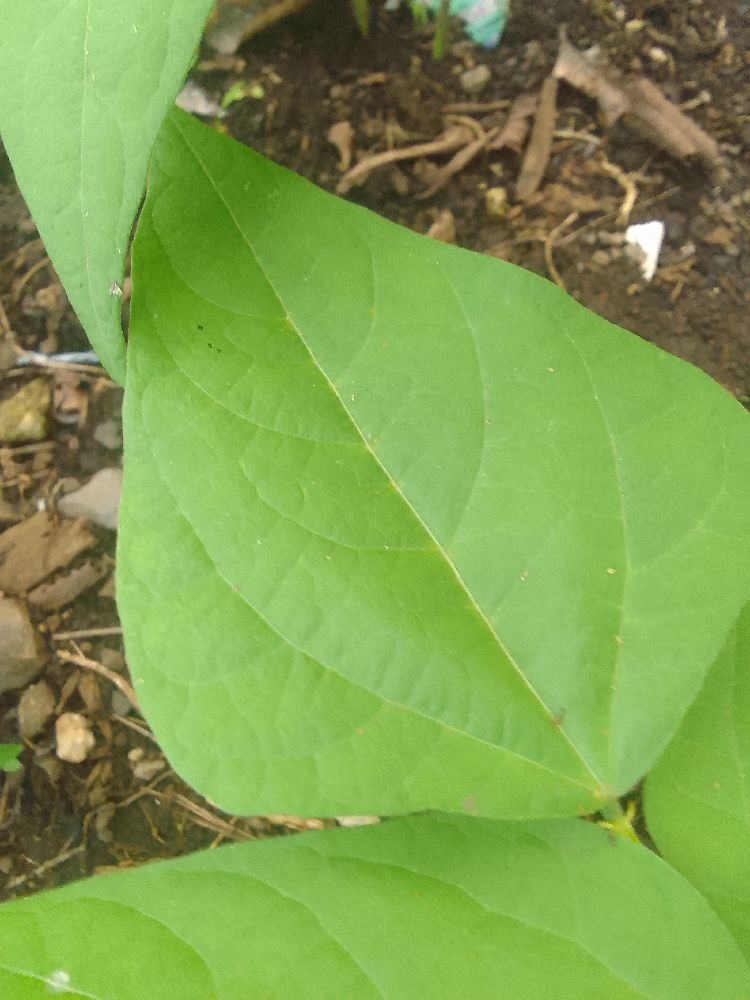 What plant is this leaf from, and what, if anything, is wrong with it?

common bean, healthy
